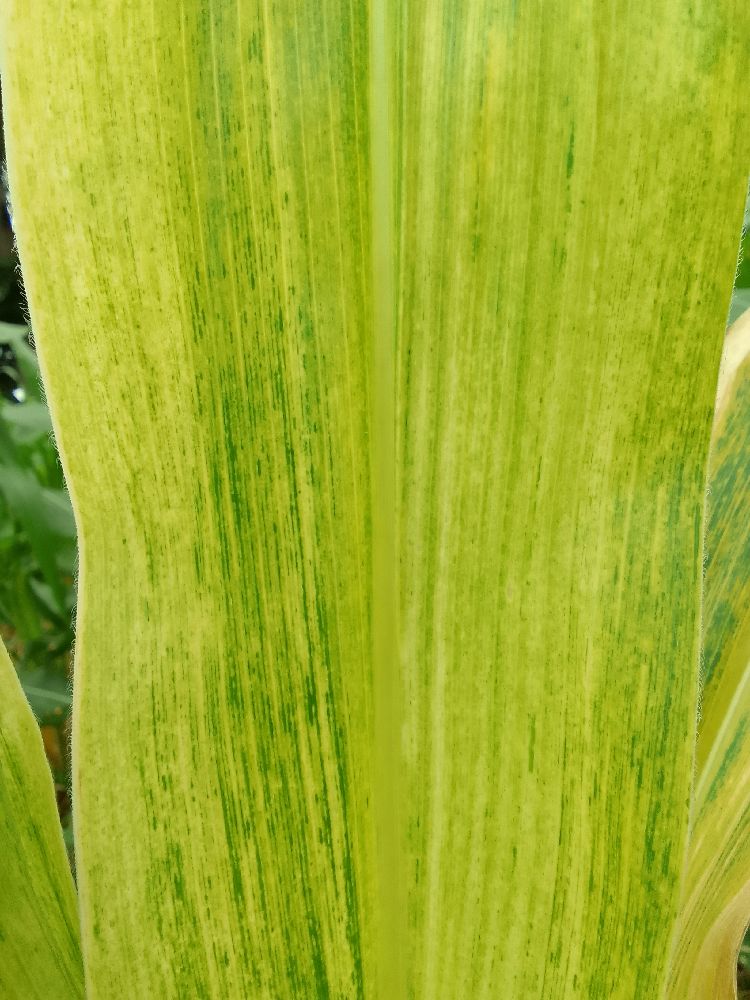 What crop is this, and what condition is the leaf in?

maize, maize lethal necrosis
